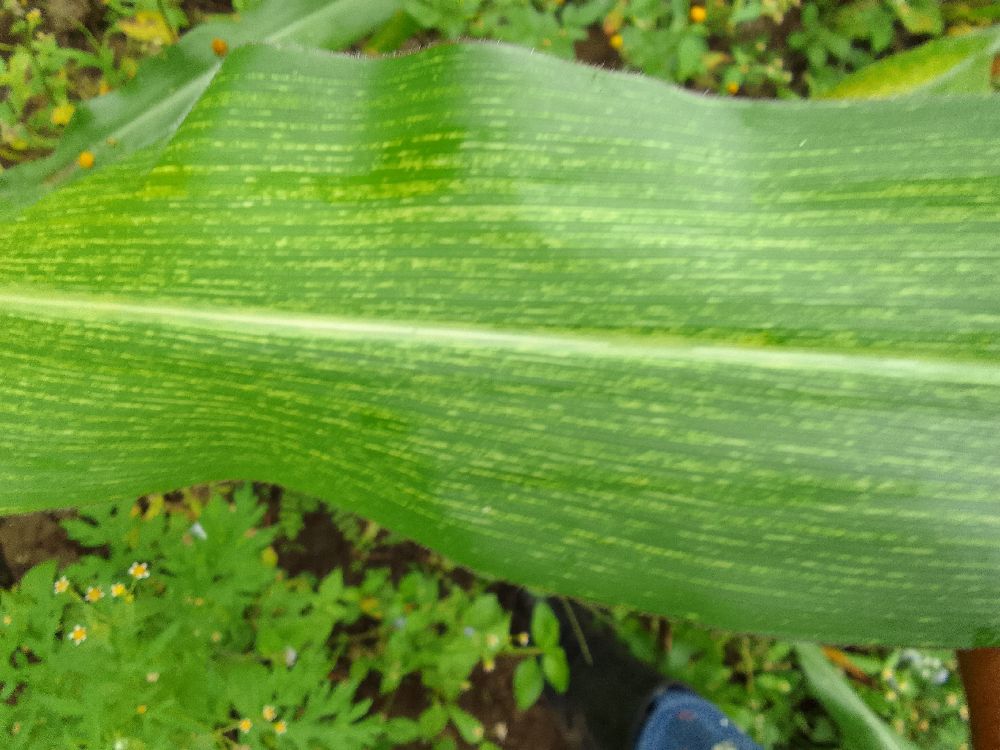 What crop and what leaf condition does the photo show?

maize, maize streak virus
